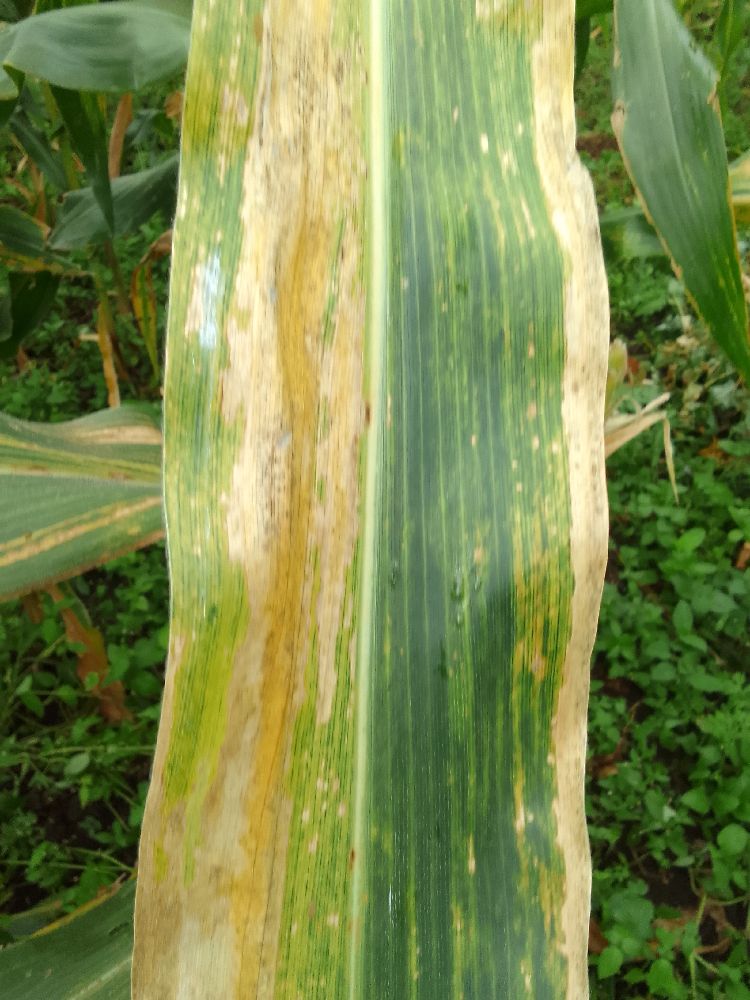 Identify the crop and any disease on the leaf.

maize, maize lethal necrosis
